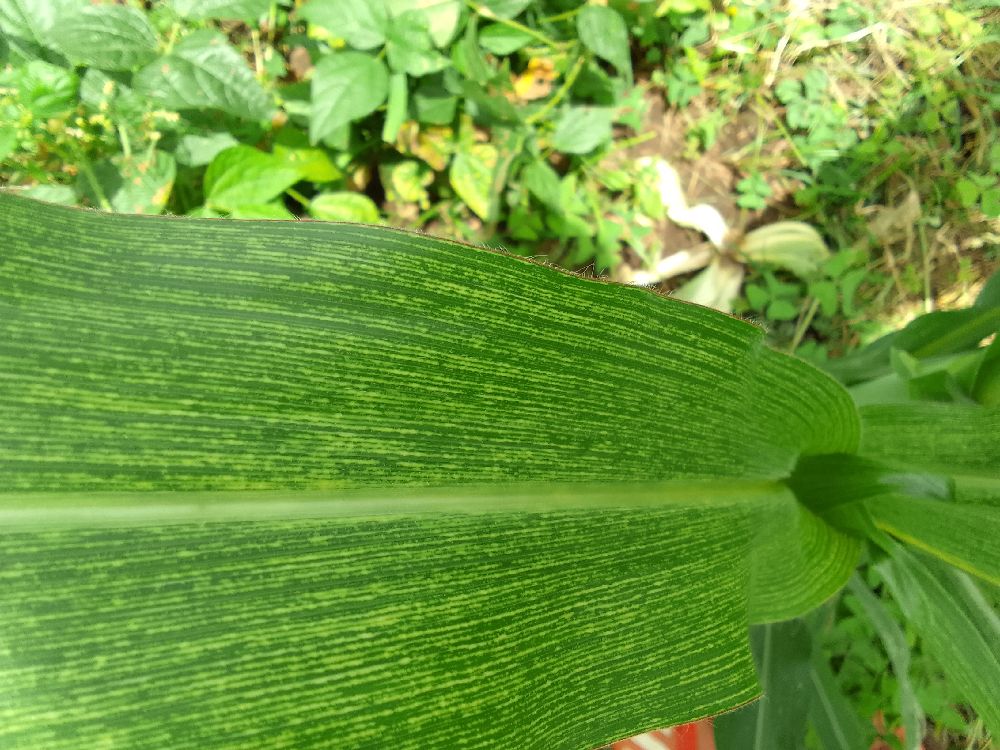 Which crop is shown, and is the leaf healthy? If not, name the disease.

maize, maize streak virus
